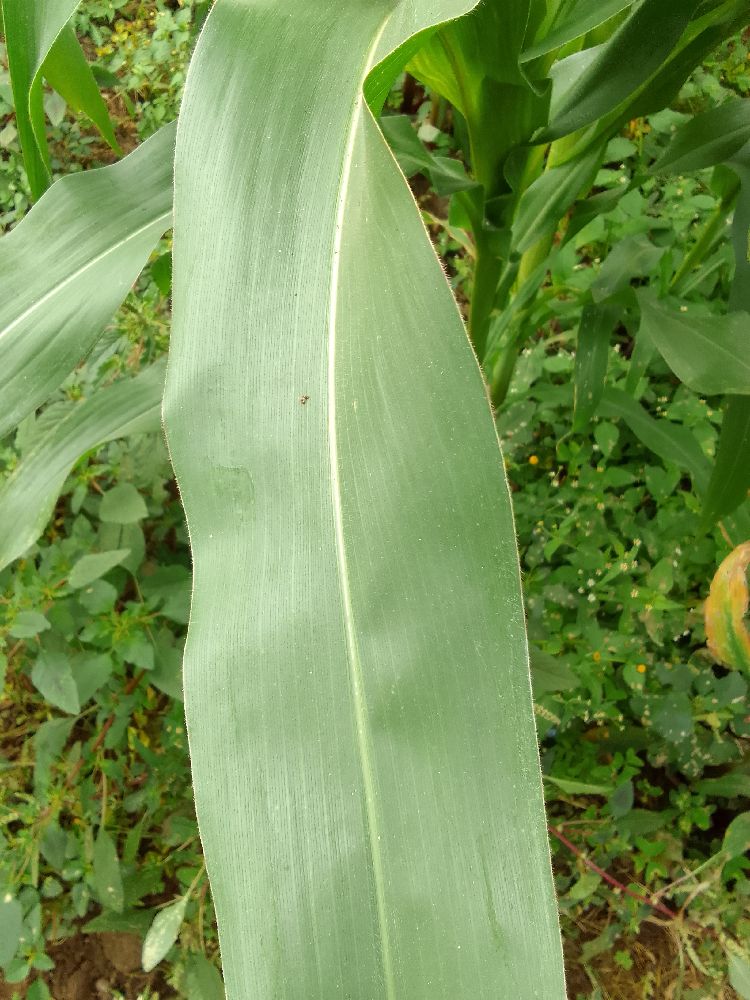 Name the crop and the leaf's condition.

maize, healthy
